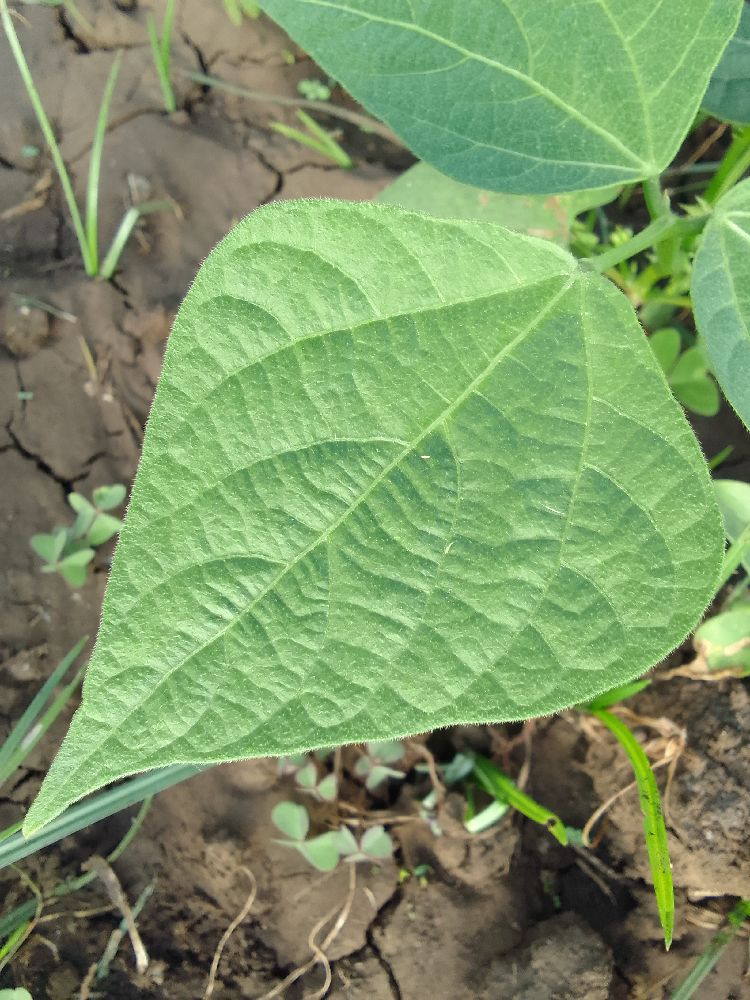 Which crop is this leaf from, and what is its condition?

common bean, healthy
